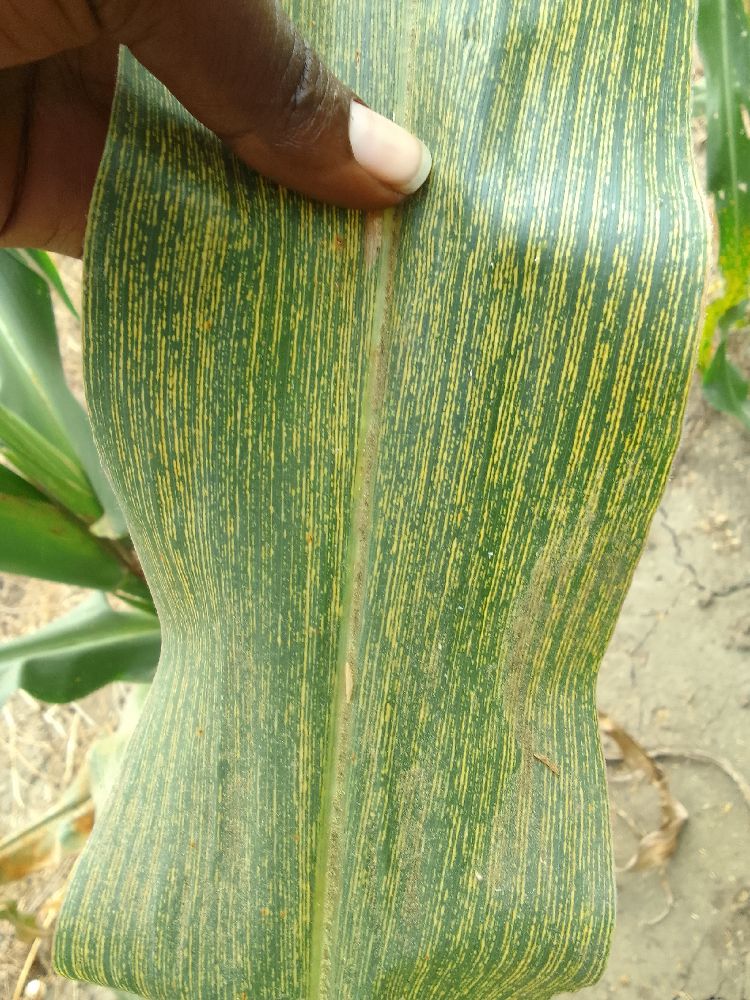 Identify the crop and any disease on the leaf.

maize, maize streak virus
